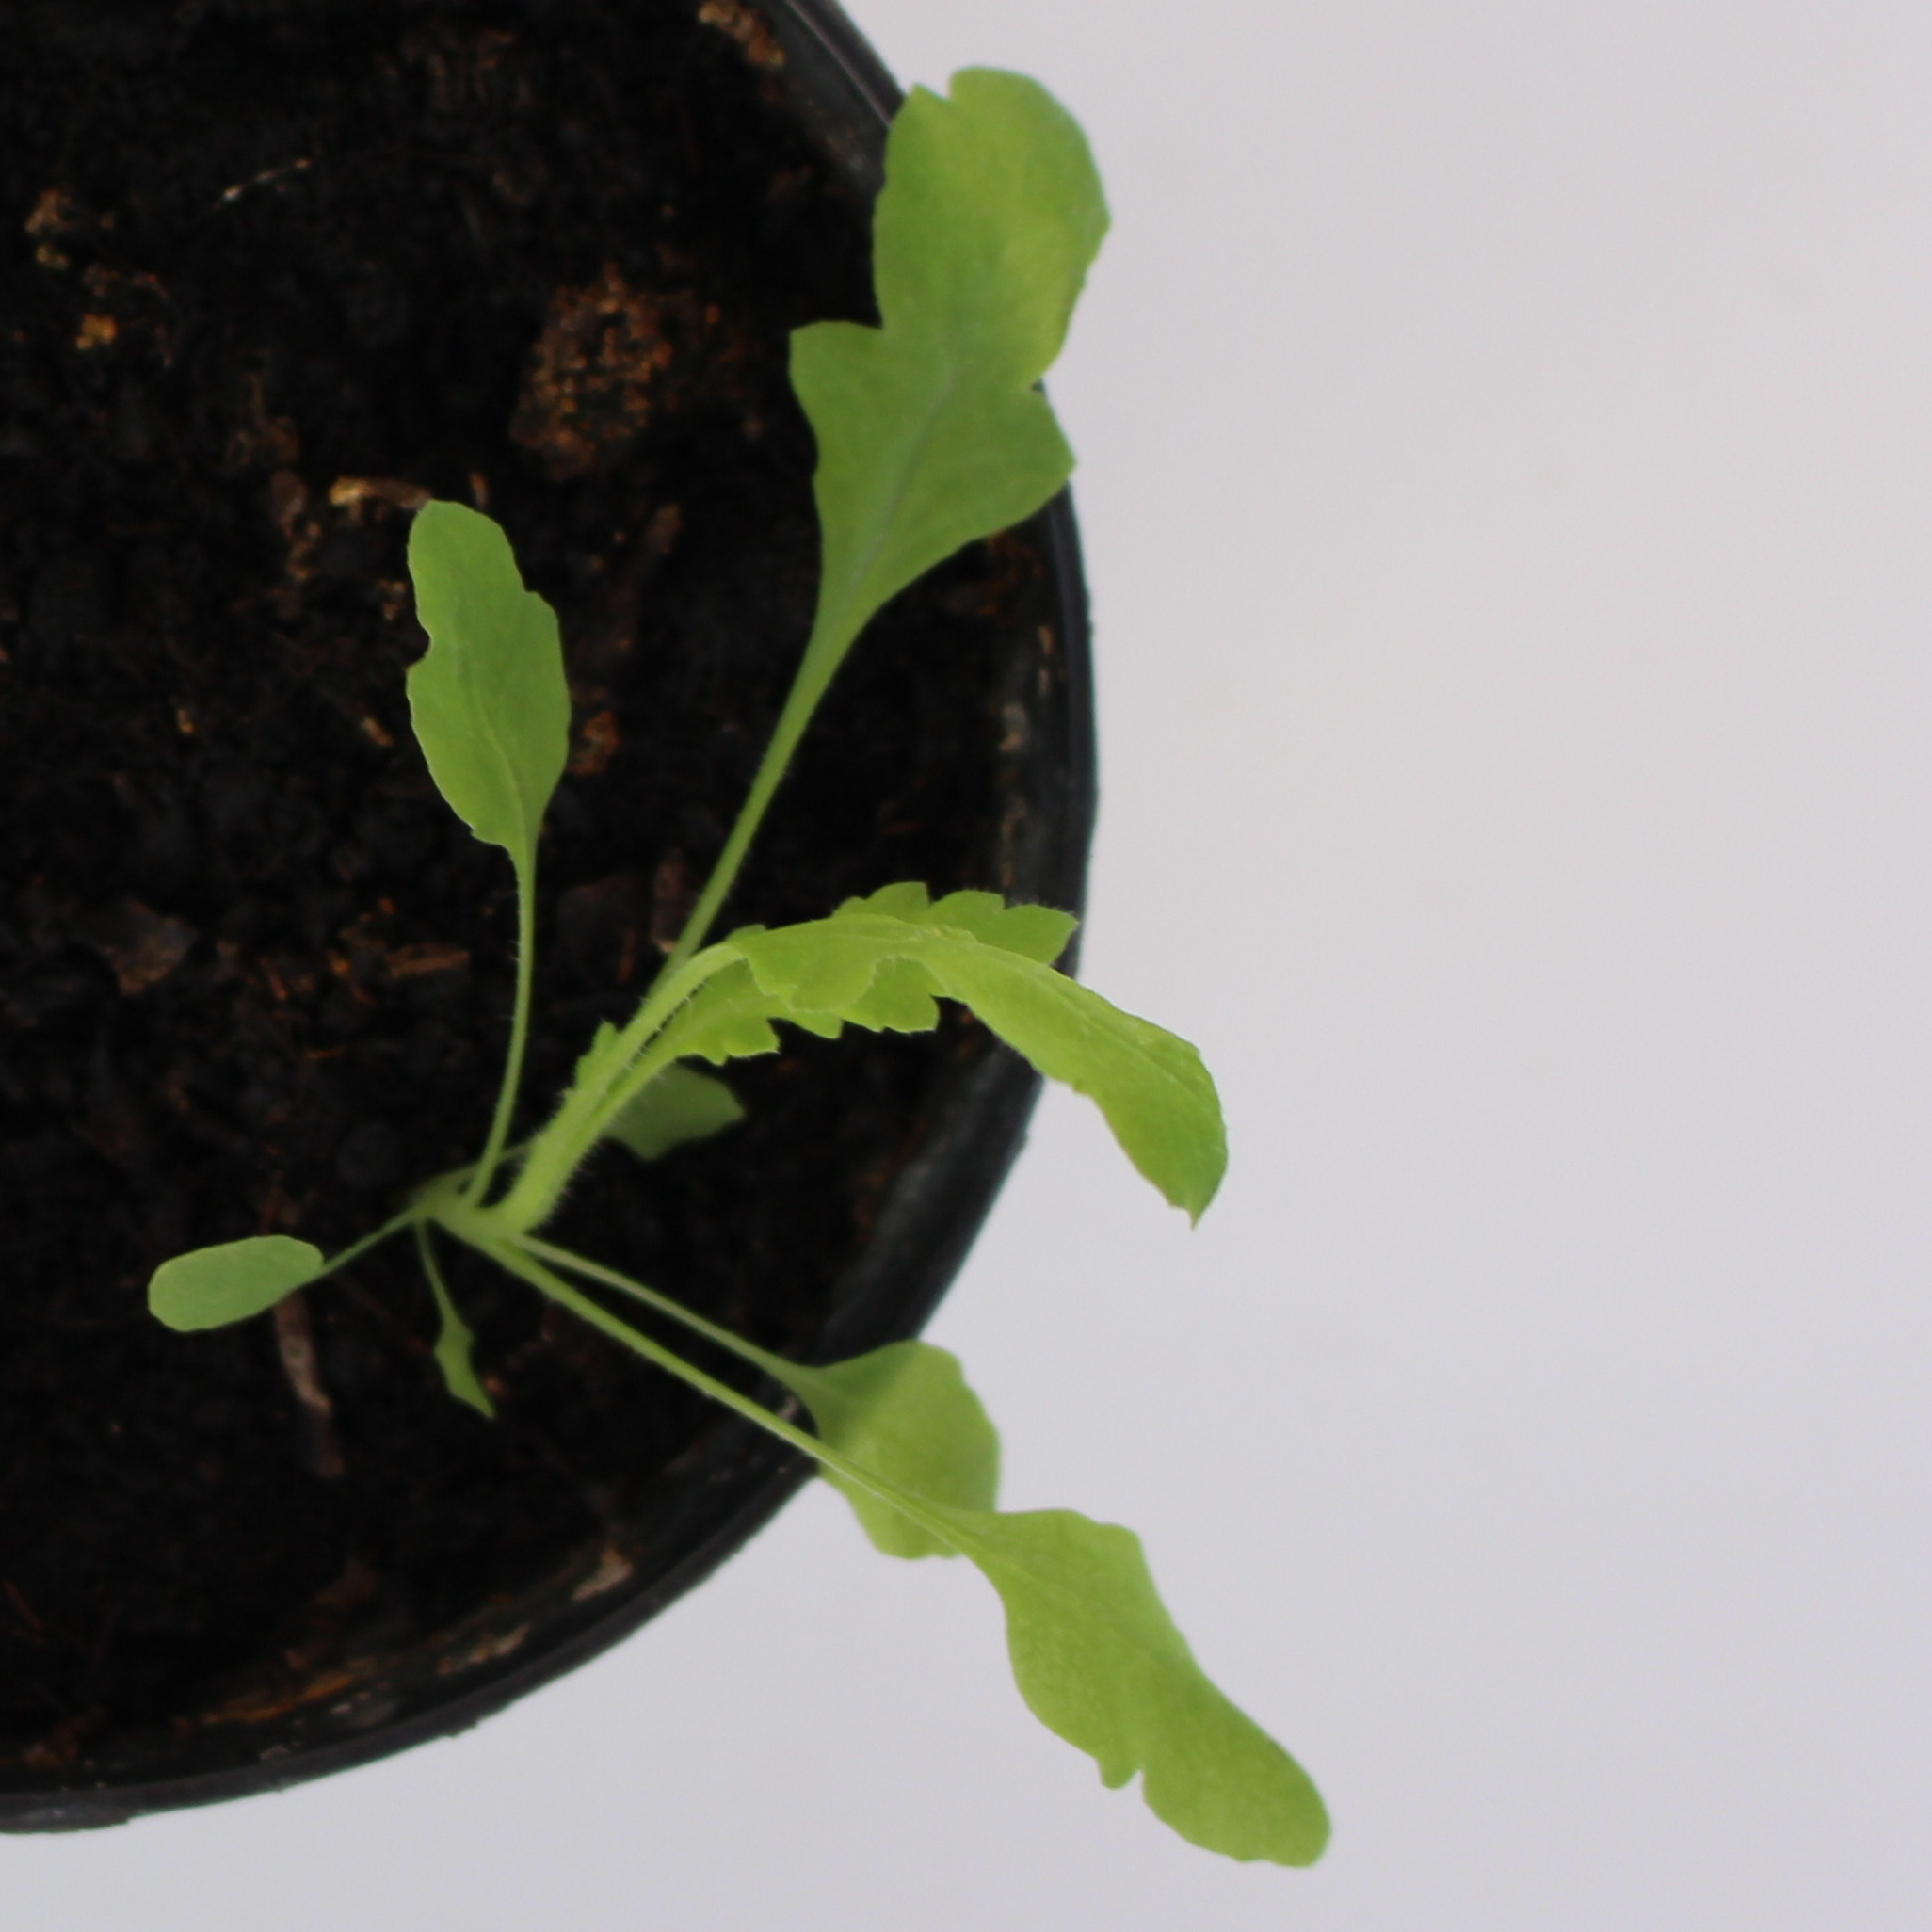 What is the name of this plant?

Papaver rhoeas
